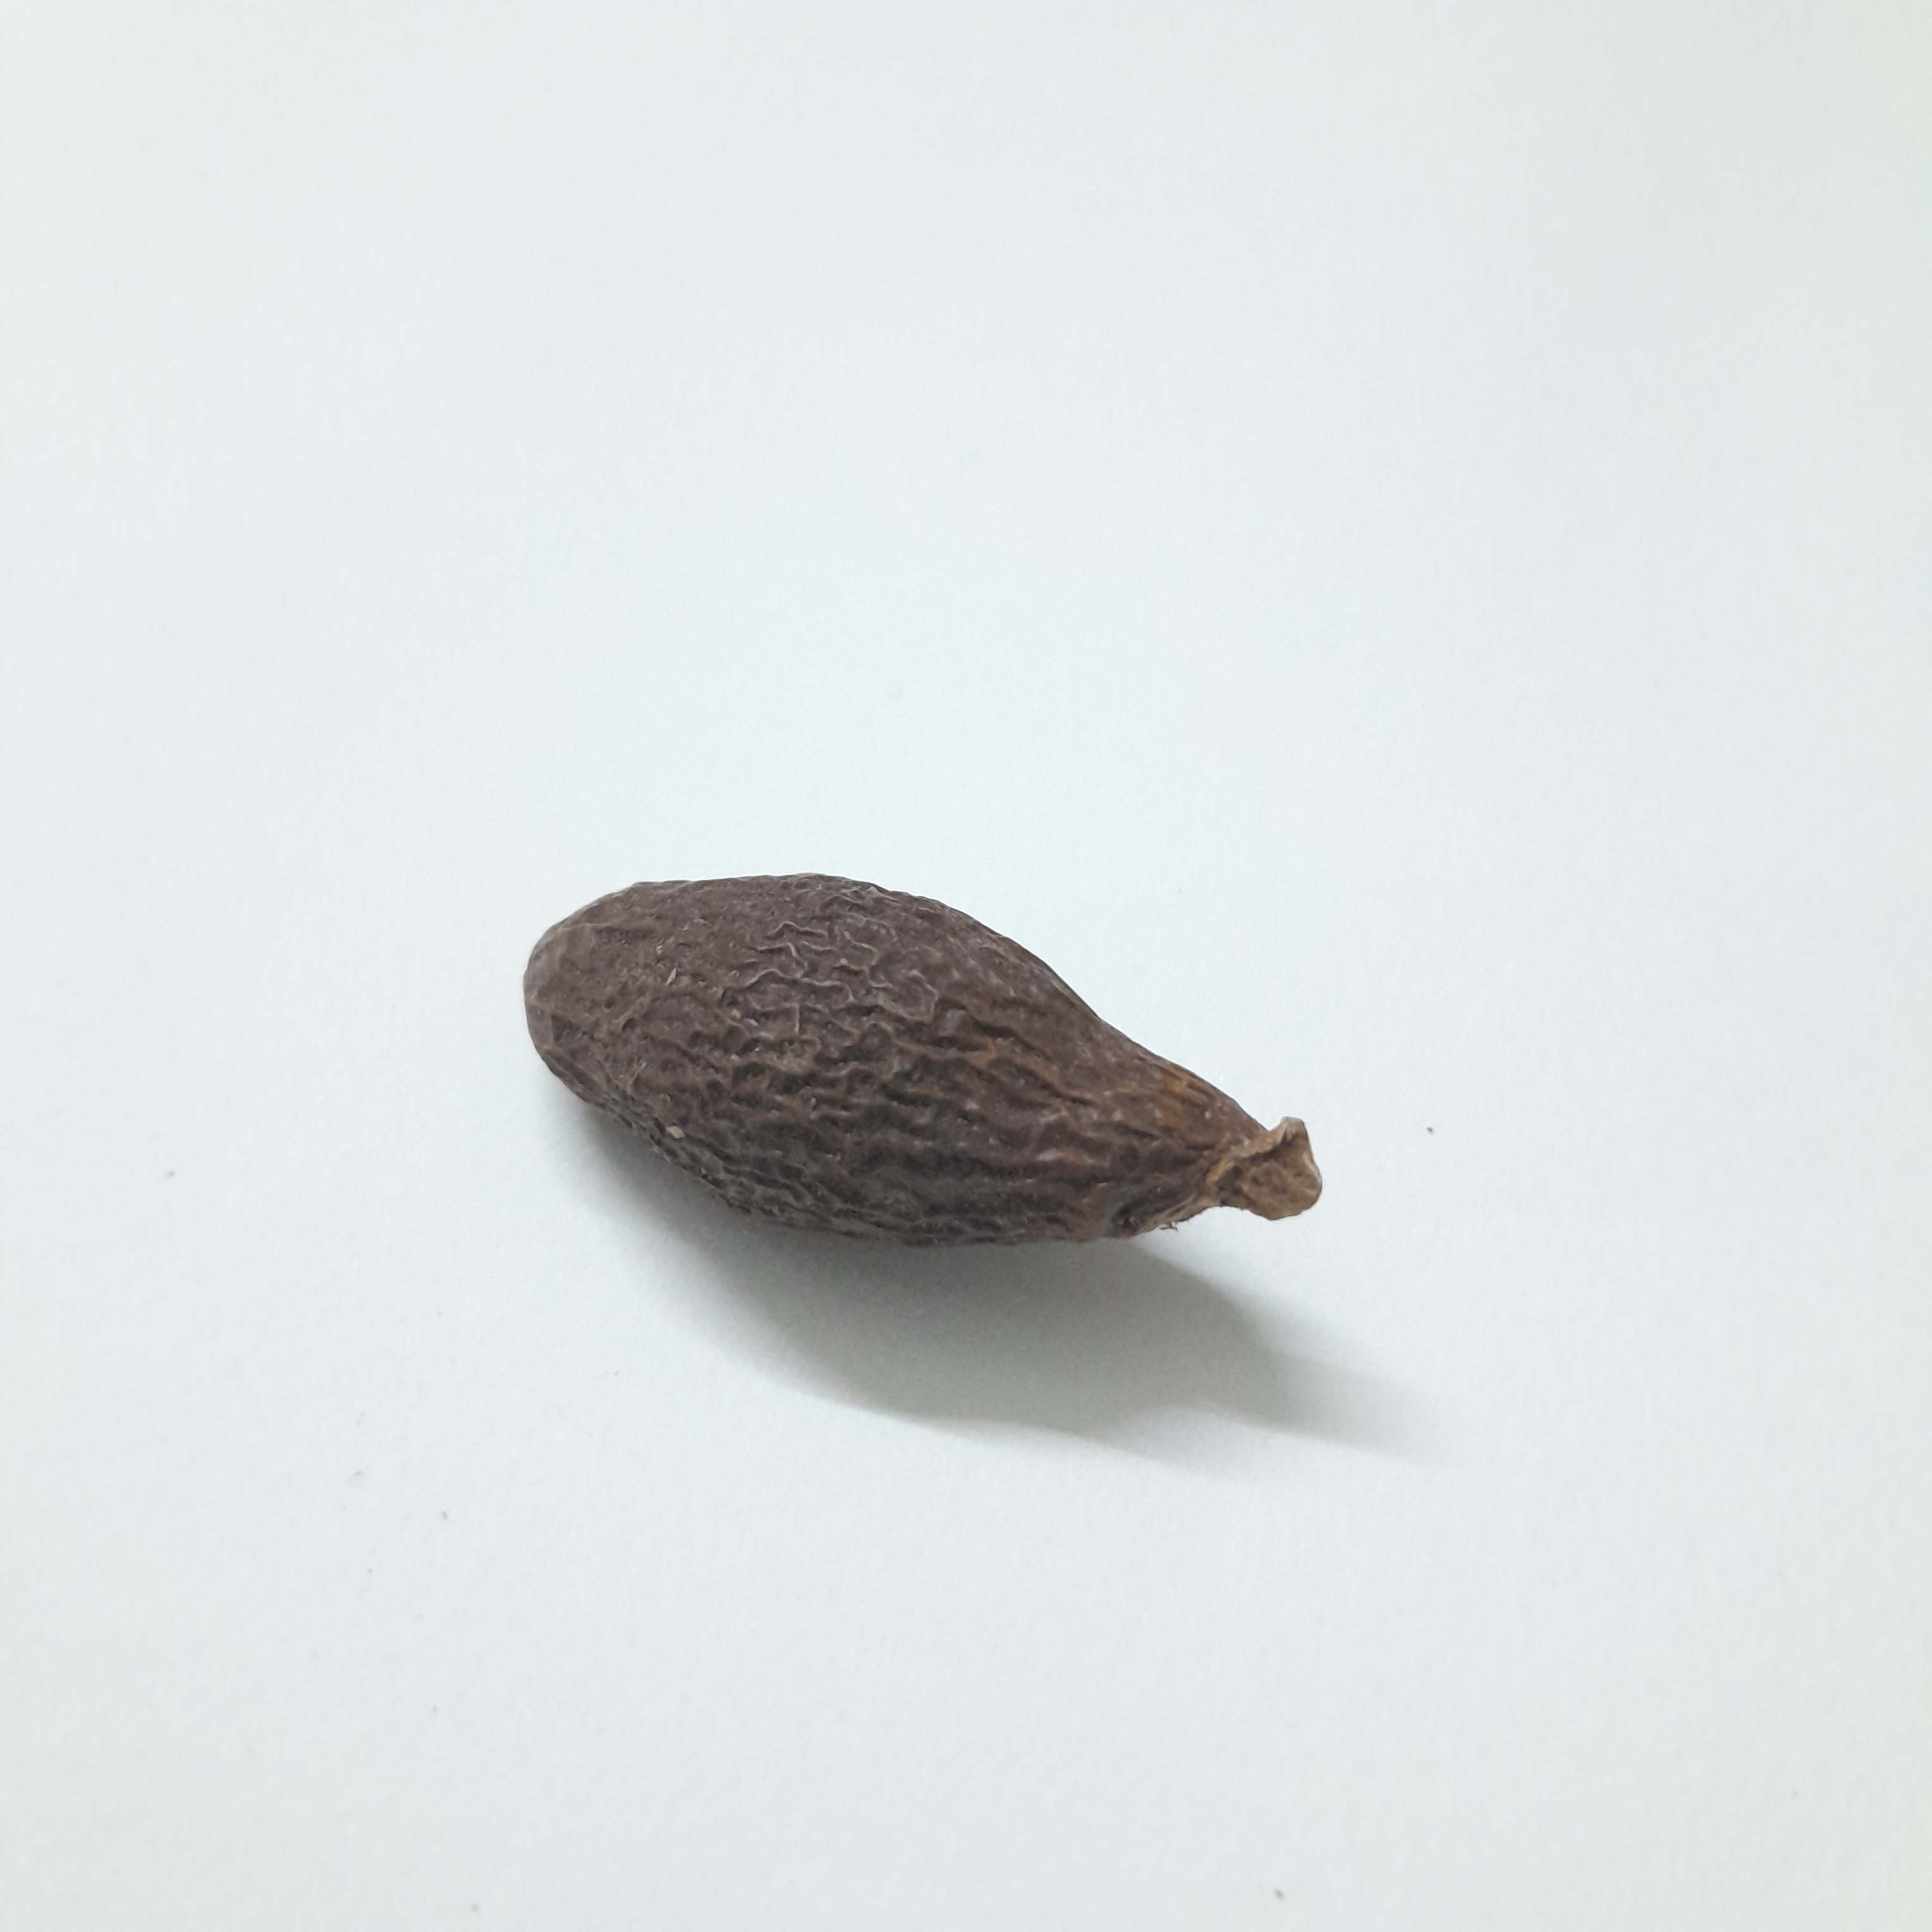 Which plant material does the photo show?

niranjanphal
